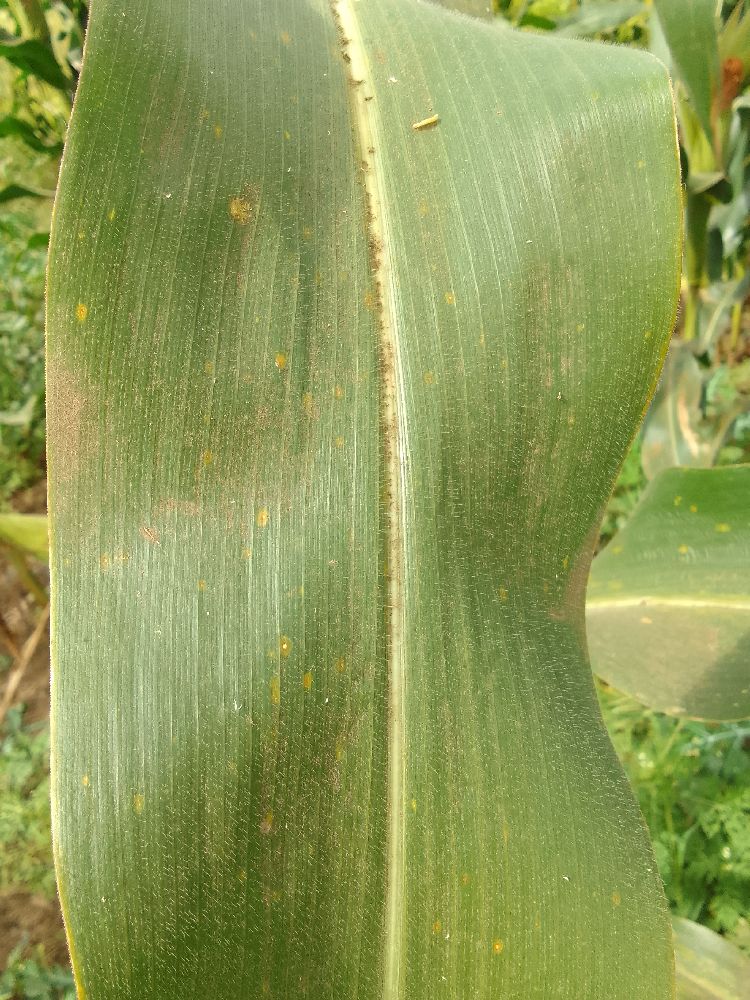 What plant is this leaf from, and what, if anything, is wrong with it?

maize, healthy
